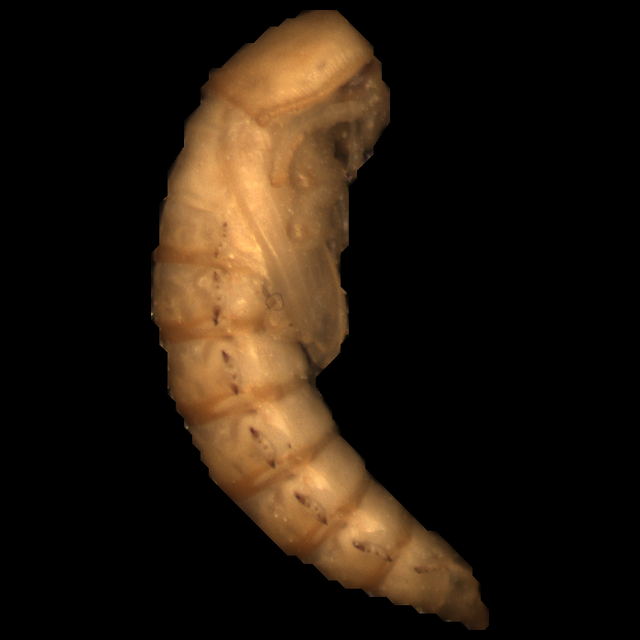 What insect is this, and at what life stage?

mealworm pupa
